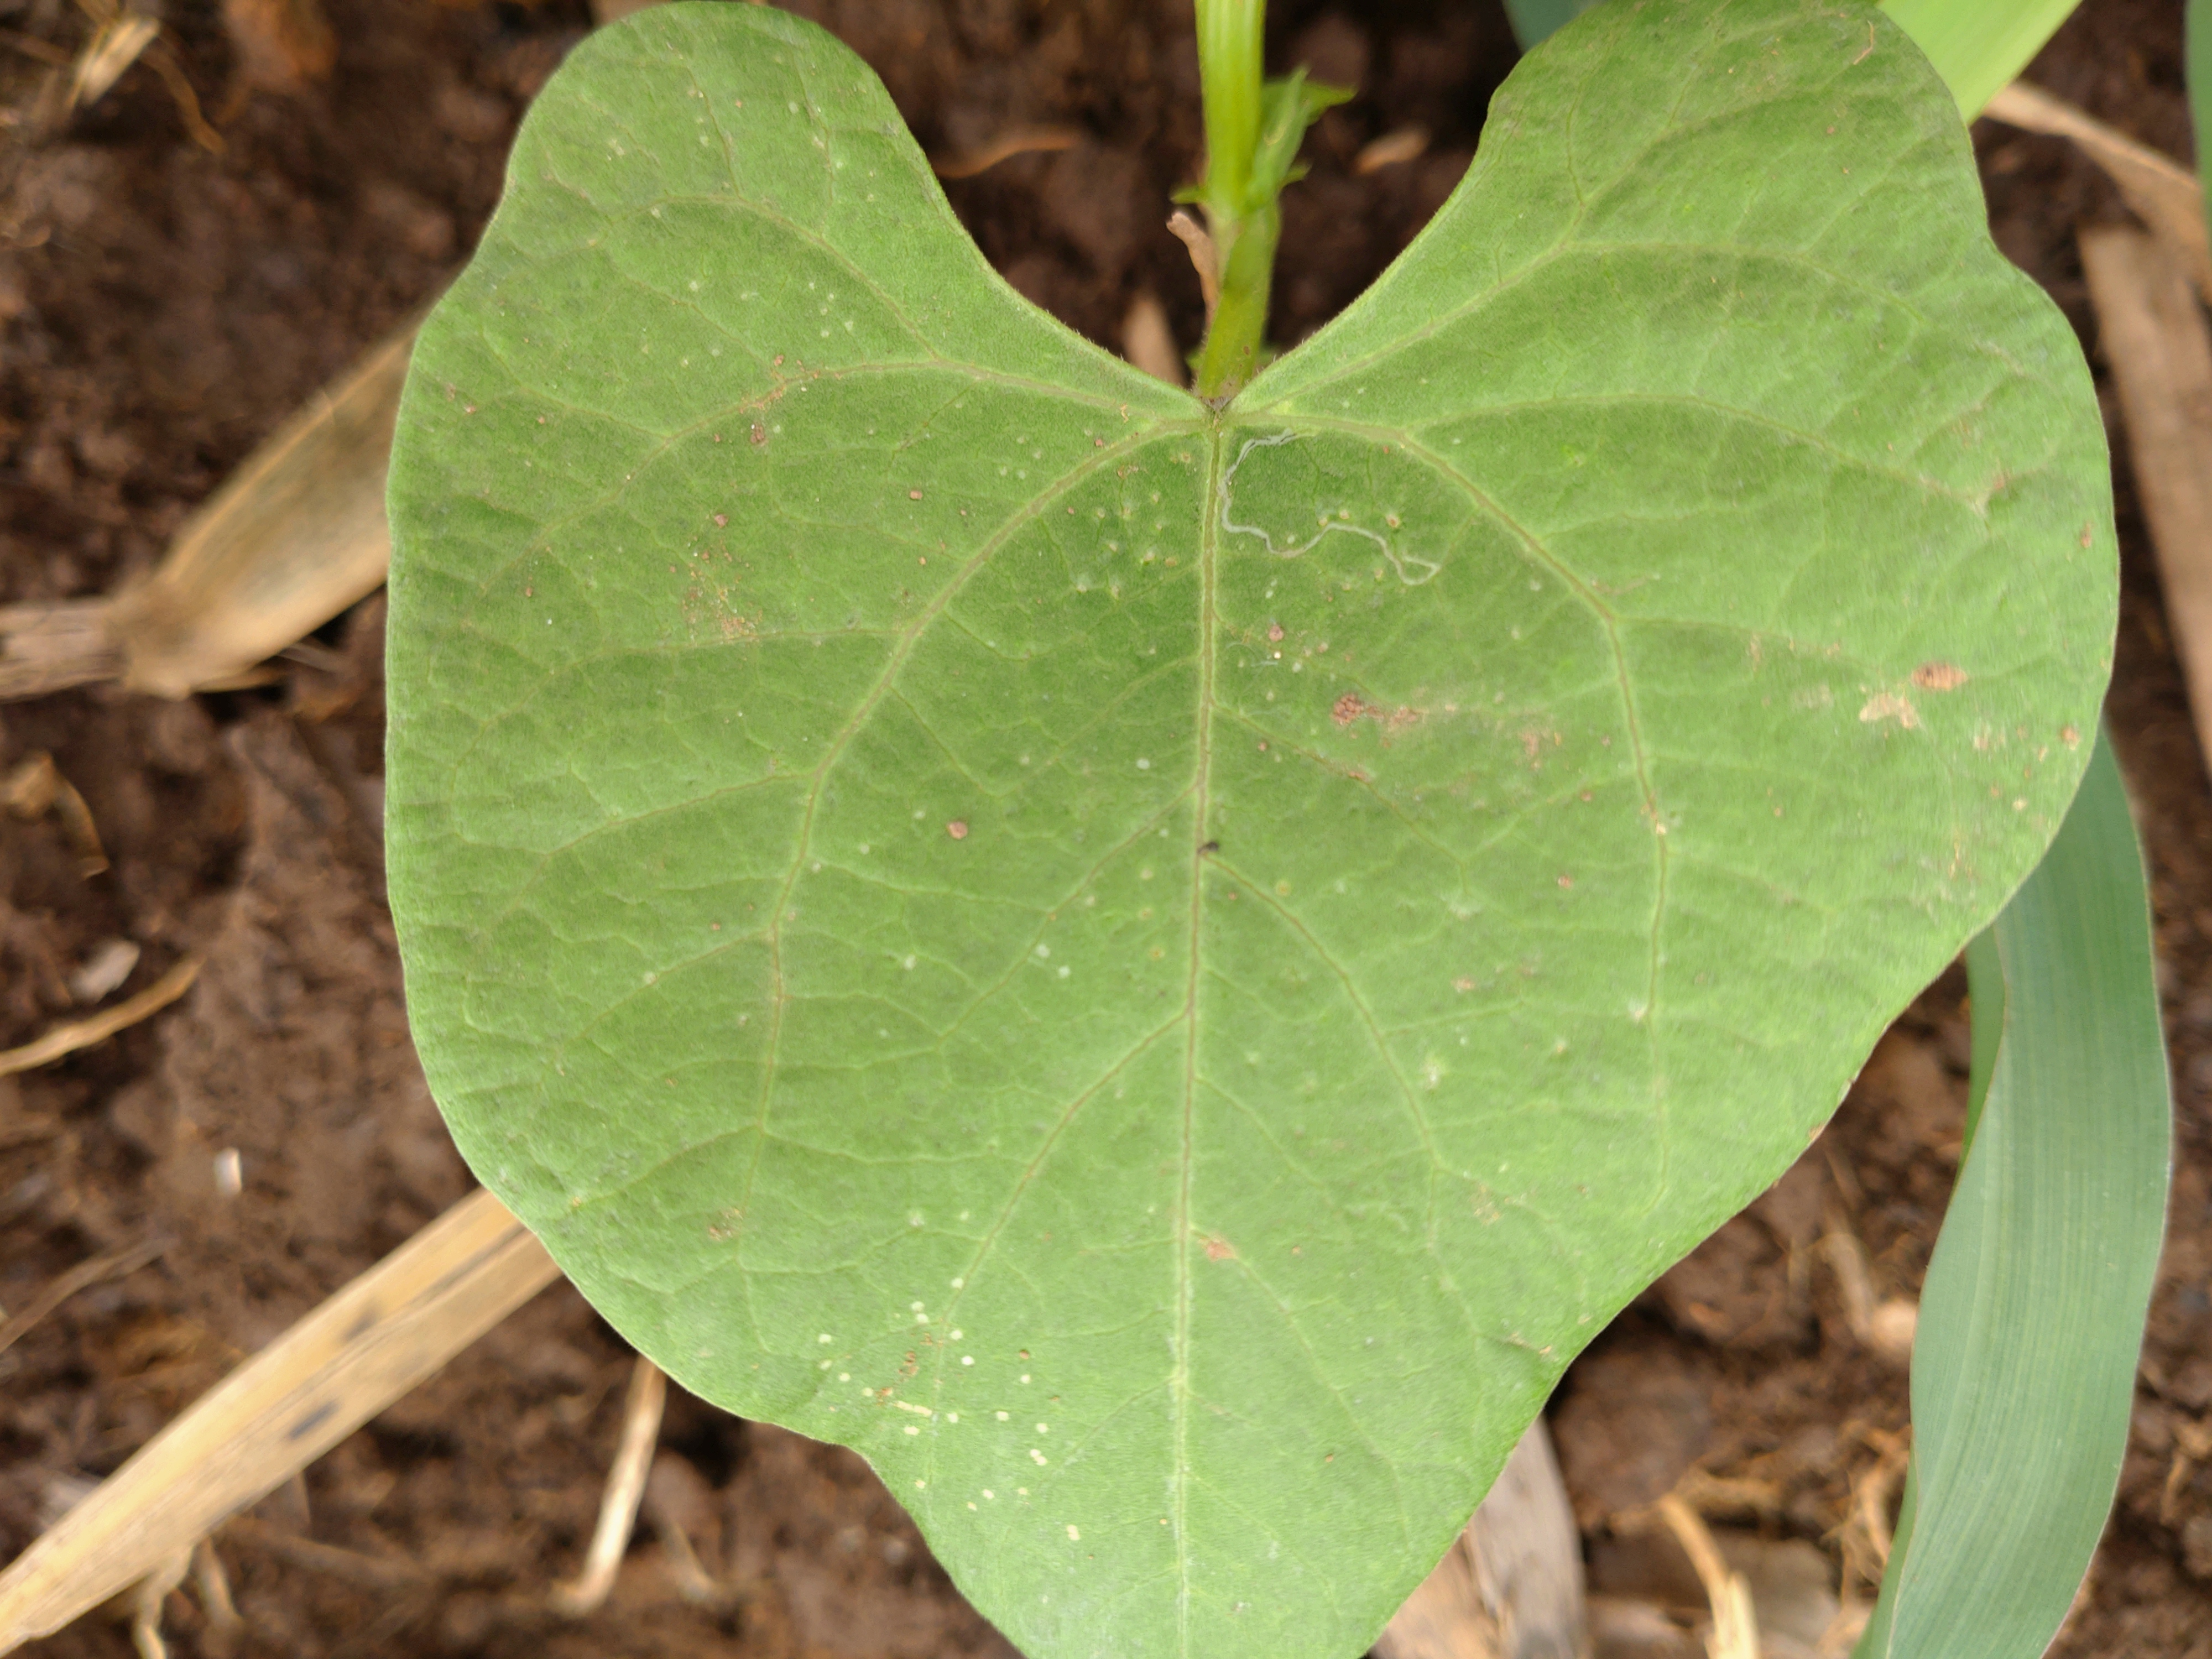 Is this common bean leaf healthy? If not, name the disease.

healthy
